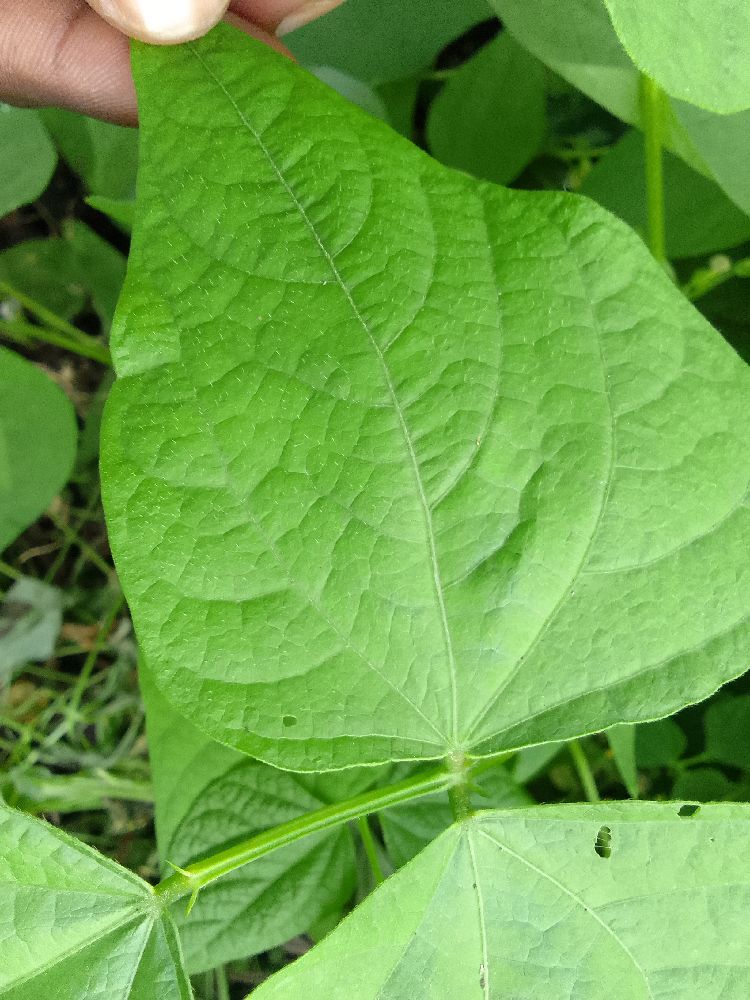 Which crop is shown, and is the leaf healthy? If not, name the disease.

common bean, healthy
